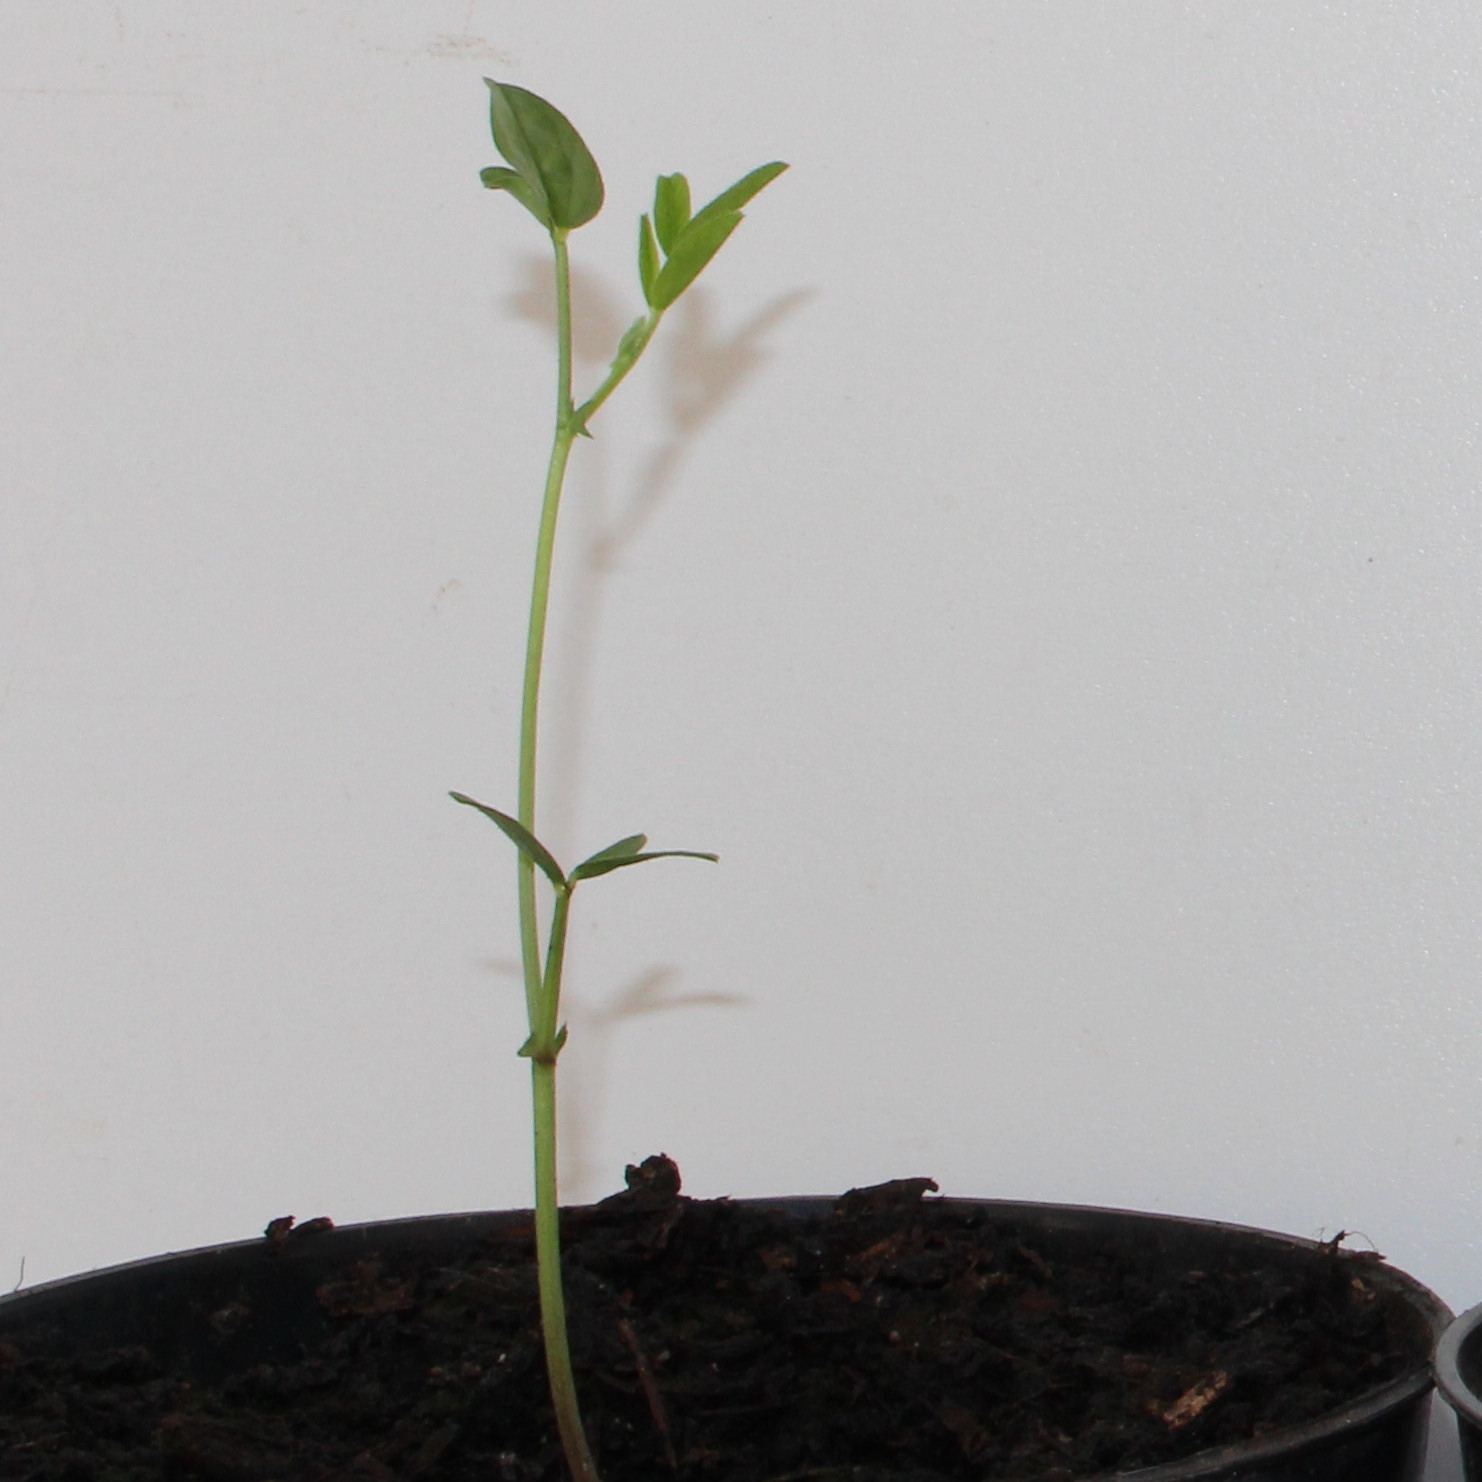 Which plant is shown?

Vicia sativa
